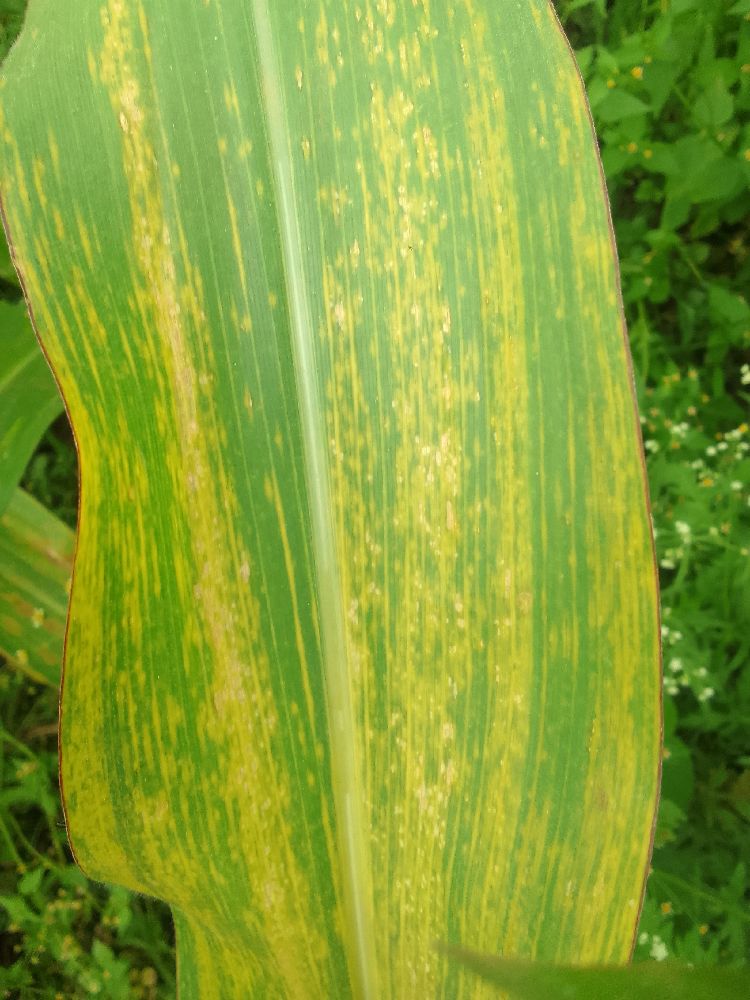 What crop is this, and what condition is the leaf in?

maize, maize lethal necrosis
